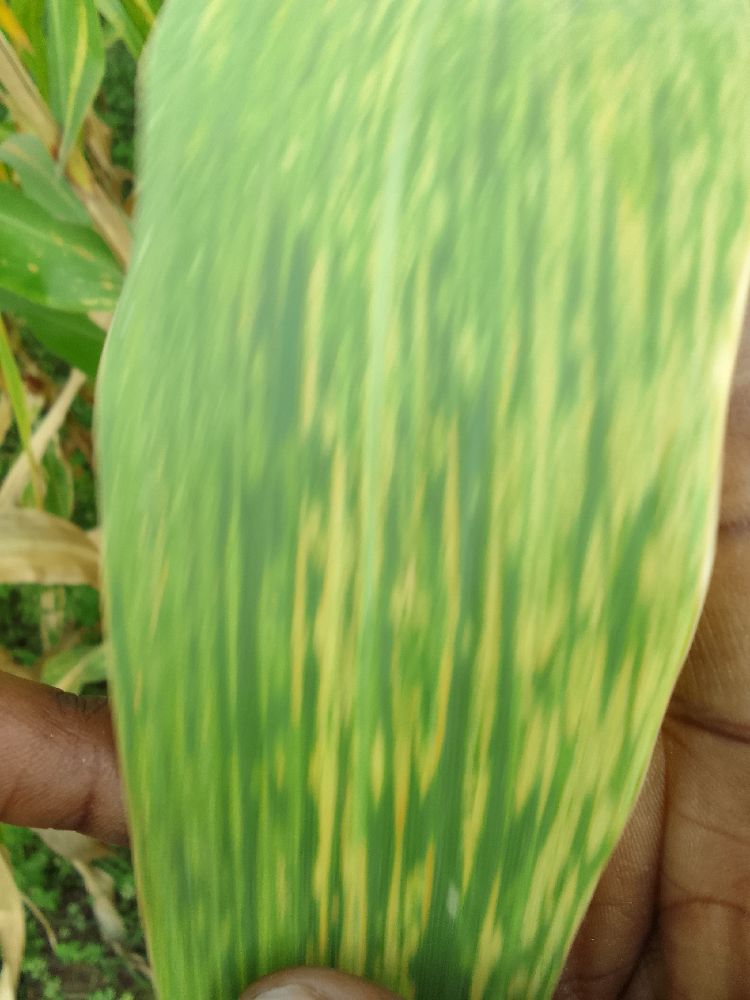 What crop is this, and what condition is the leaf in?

maize, maize lethal necrosis
